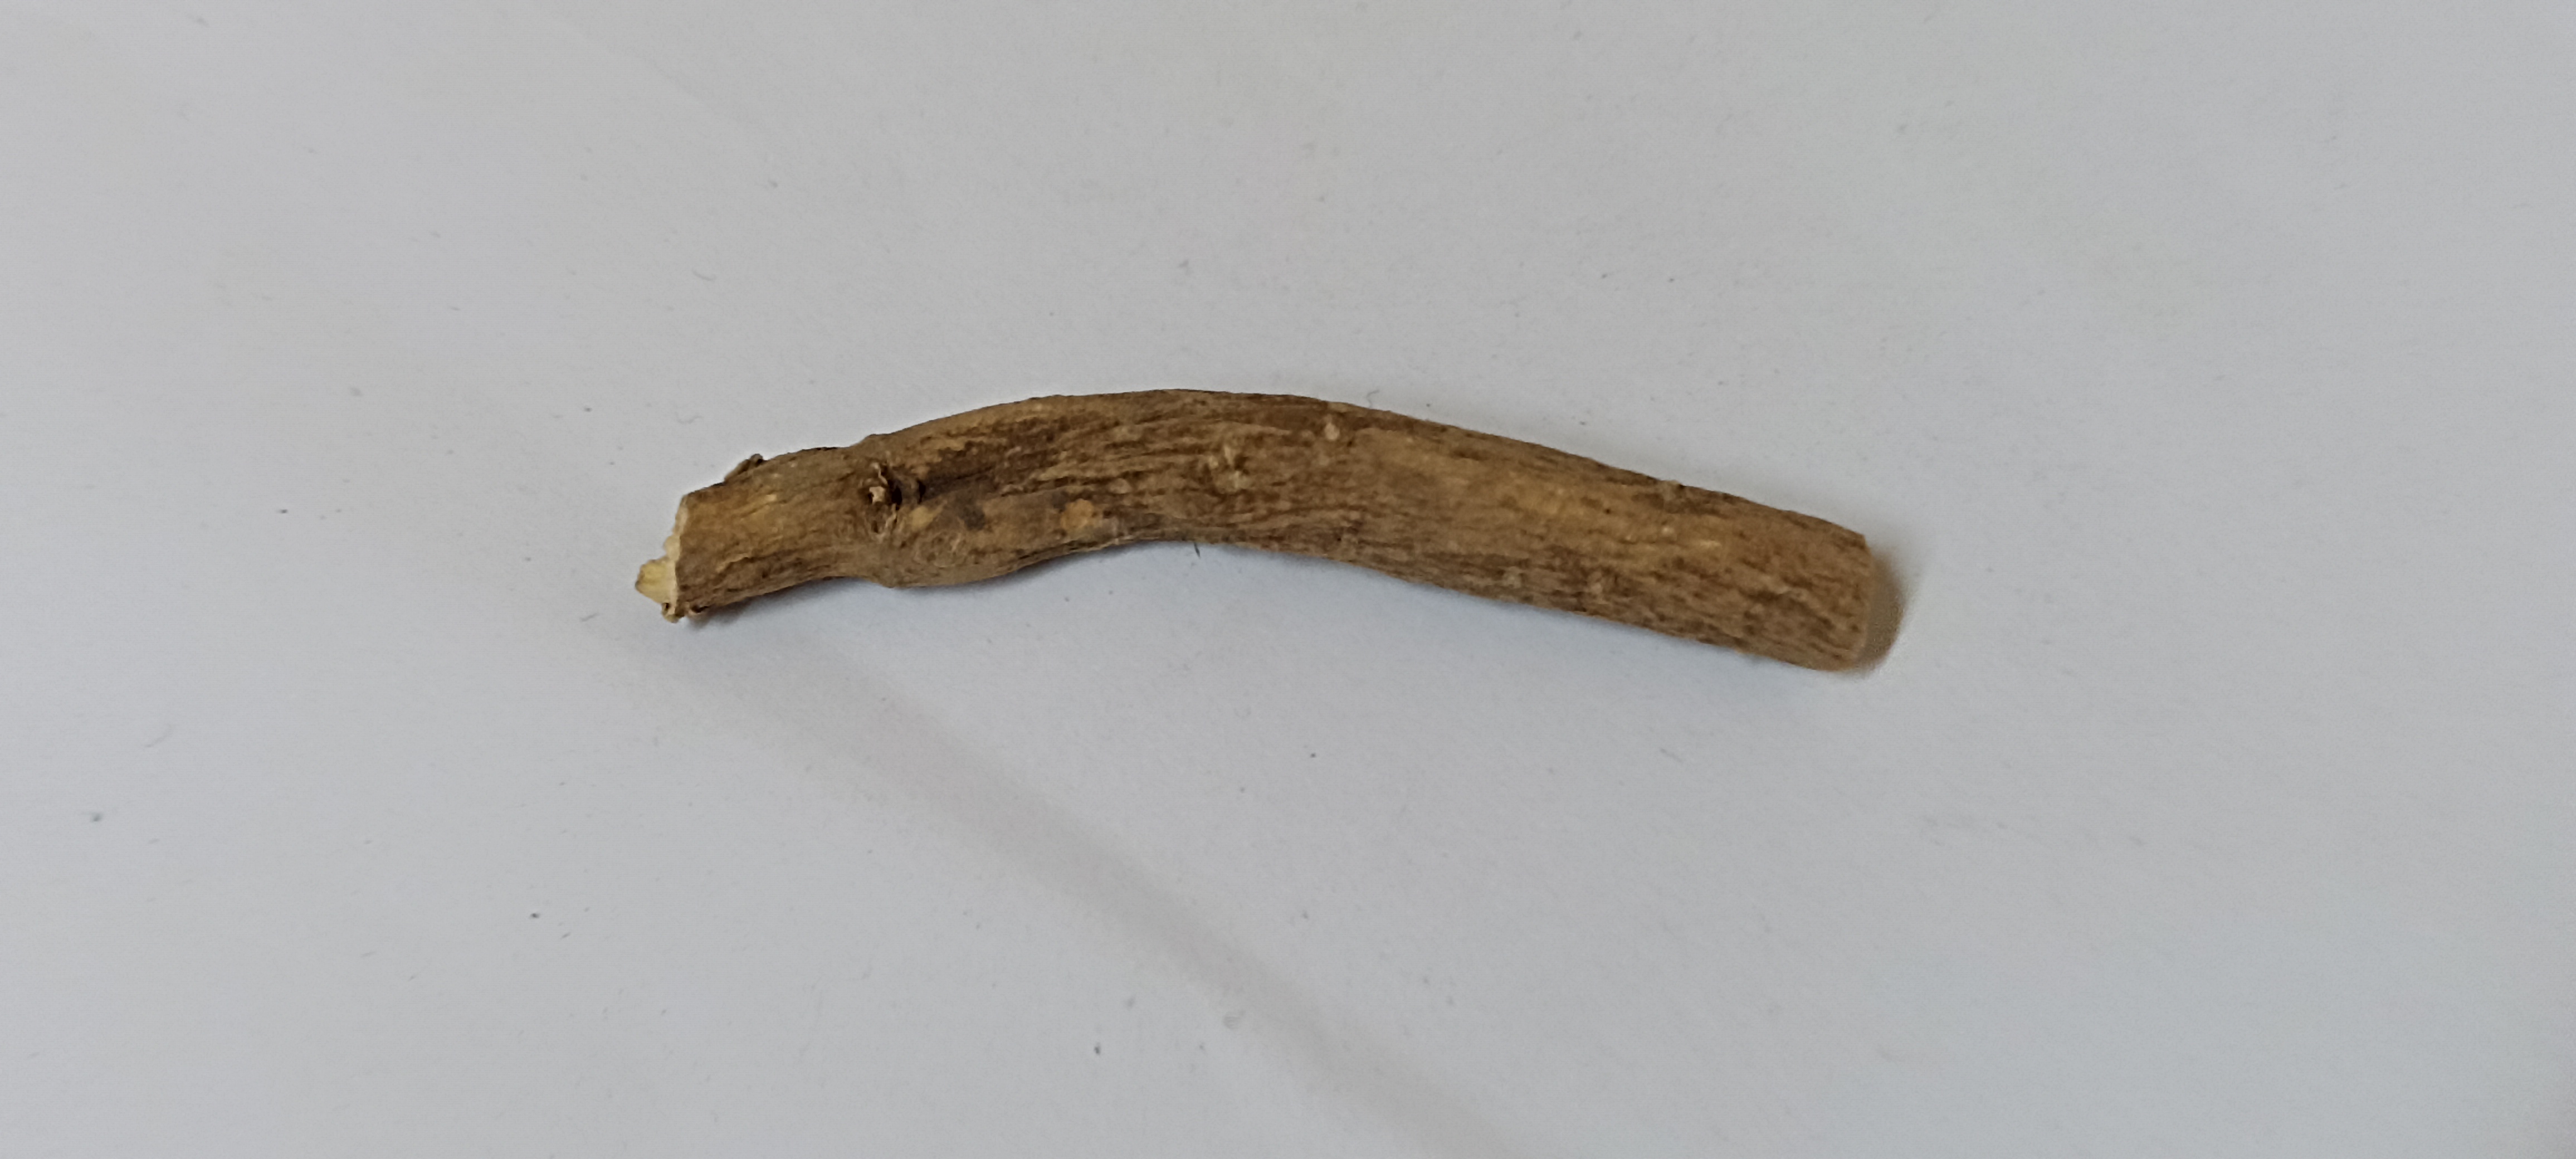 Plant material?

ashwagandha
